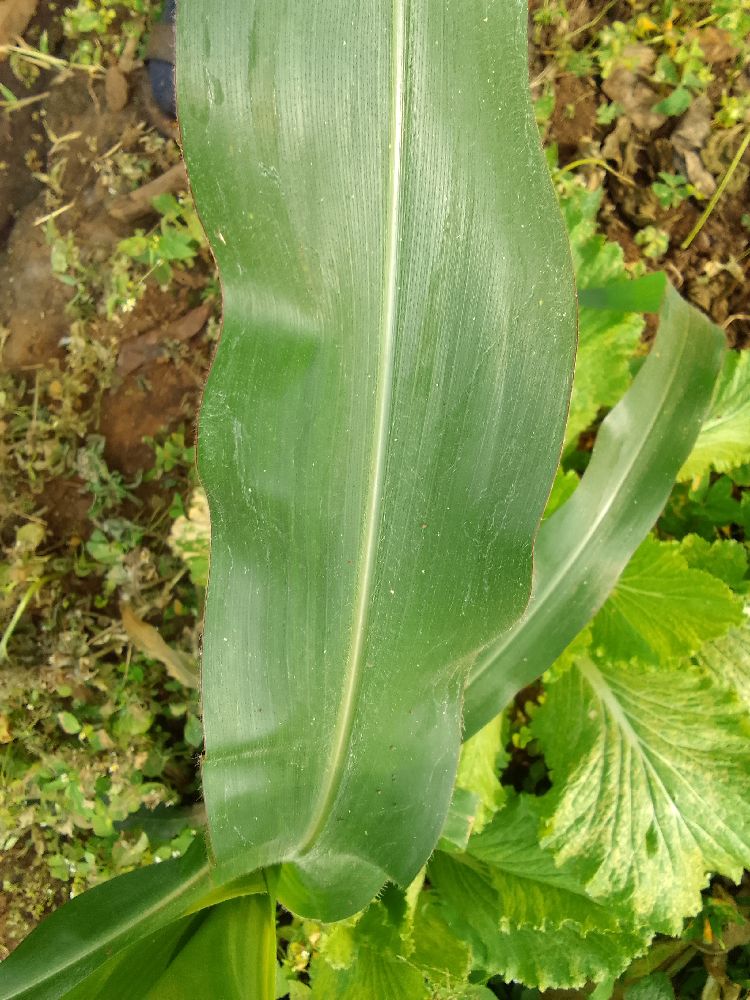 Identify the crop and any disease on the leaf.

maize, healthy
